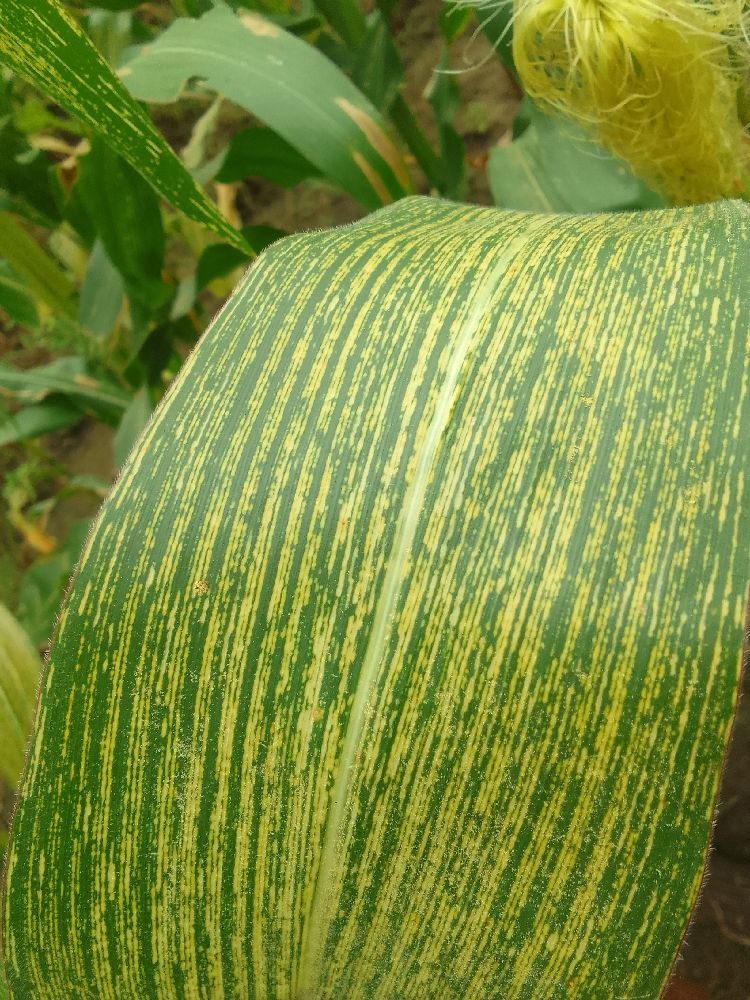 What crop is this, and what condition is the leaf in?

maize, maize streak virus
